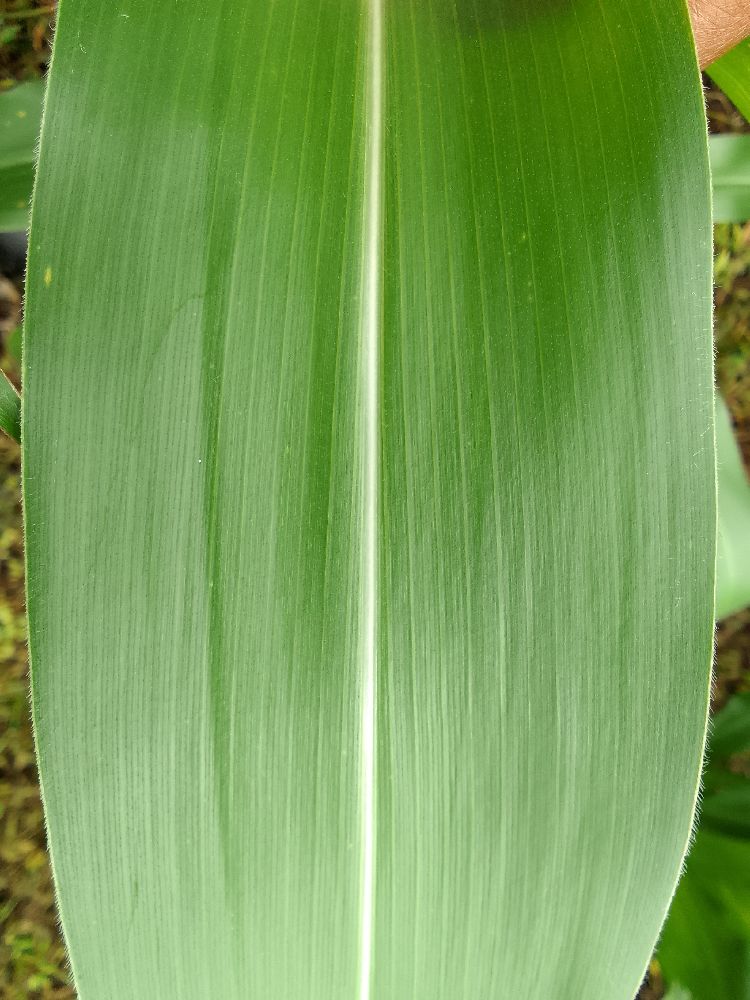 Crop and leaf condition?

maize, healthy
